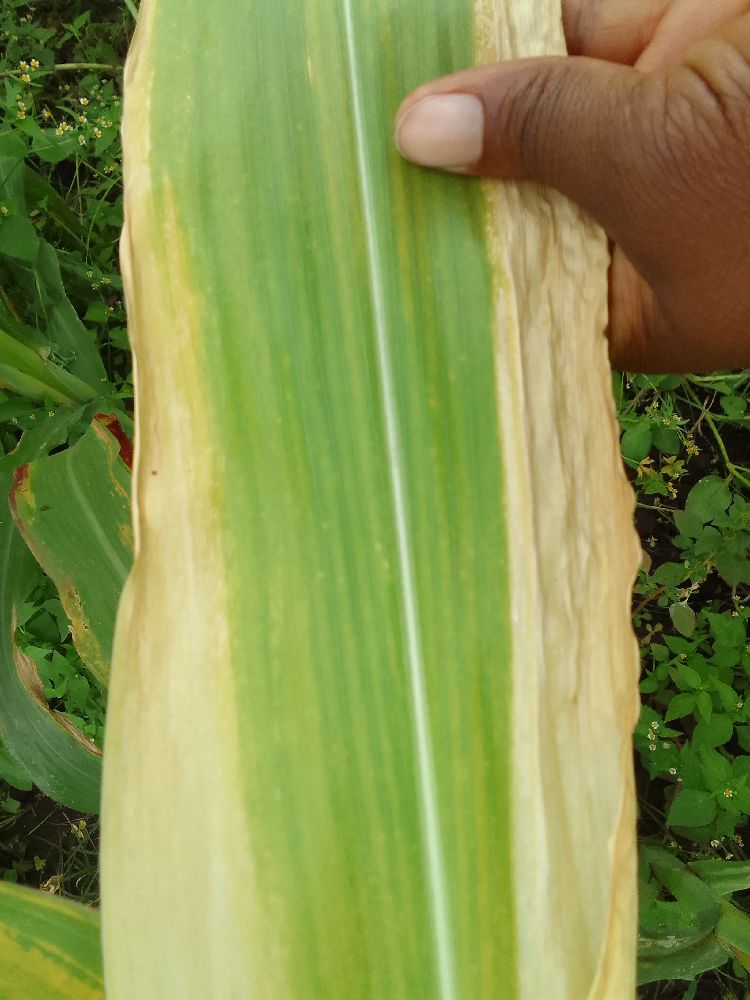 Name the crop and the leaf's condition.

maize, maize lethal necrosis
